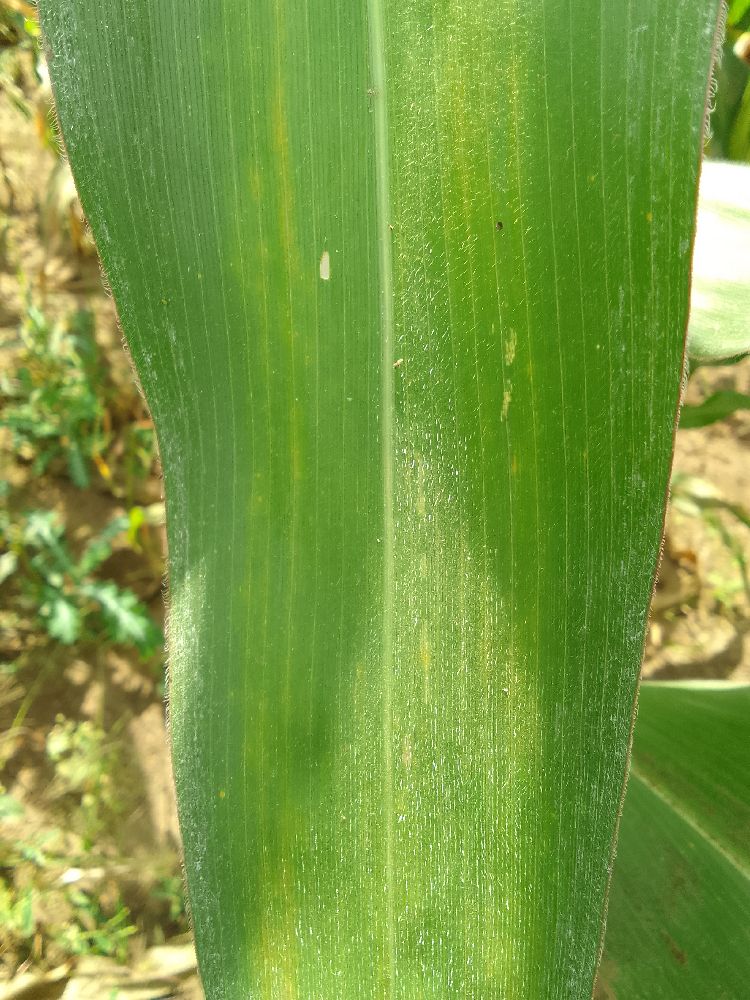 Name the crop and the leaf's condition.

maize, healthy
